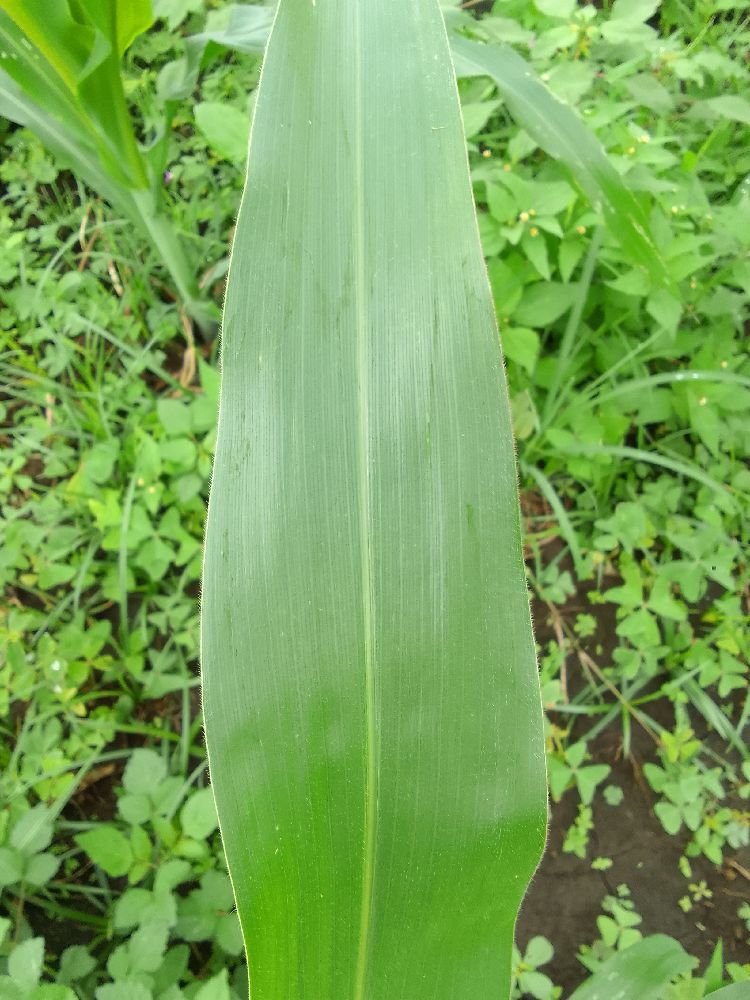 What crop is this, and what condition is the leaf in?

maize, healthy
